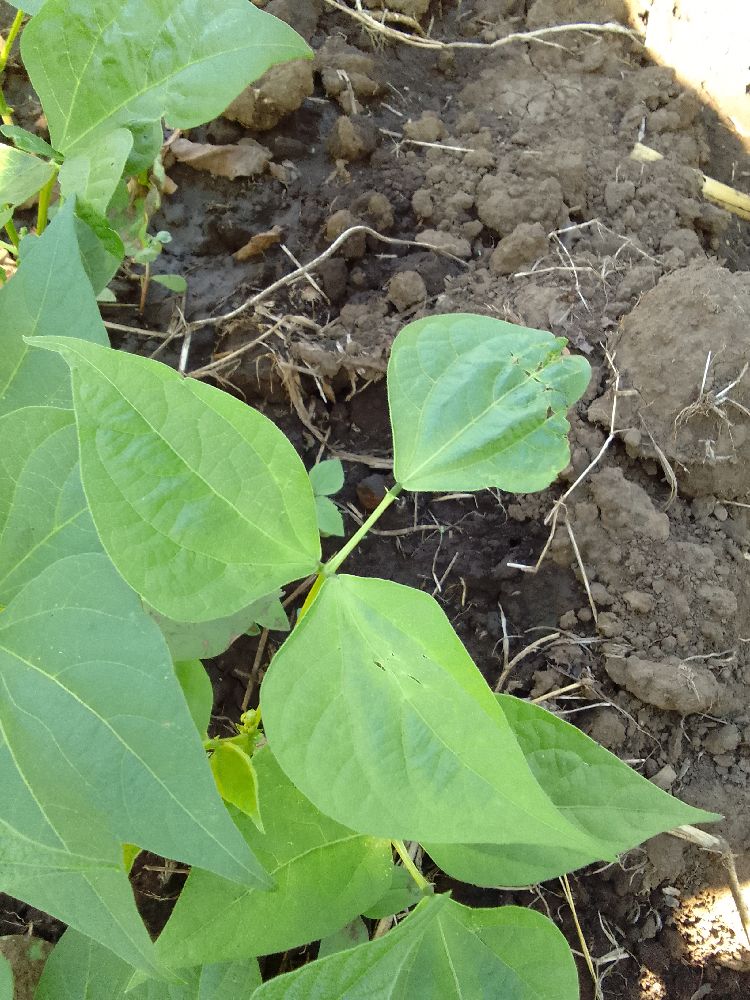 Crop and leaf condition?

common bean, healthy
